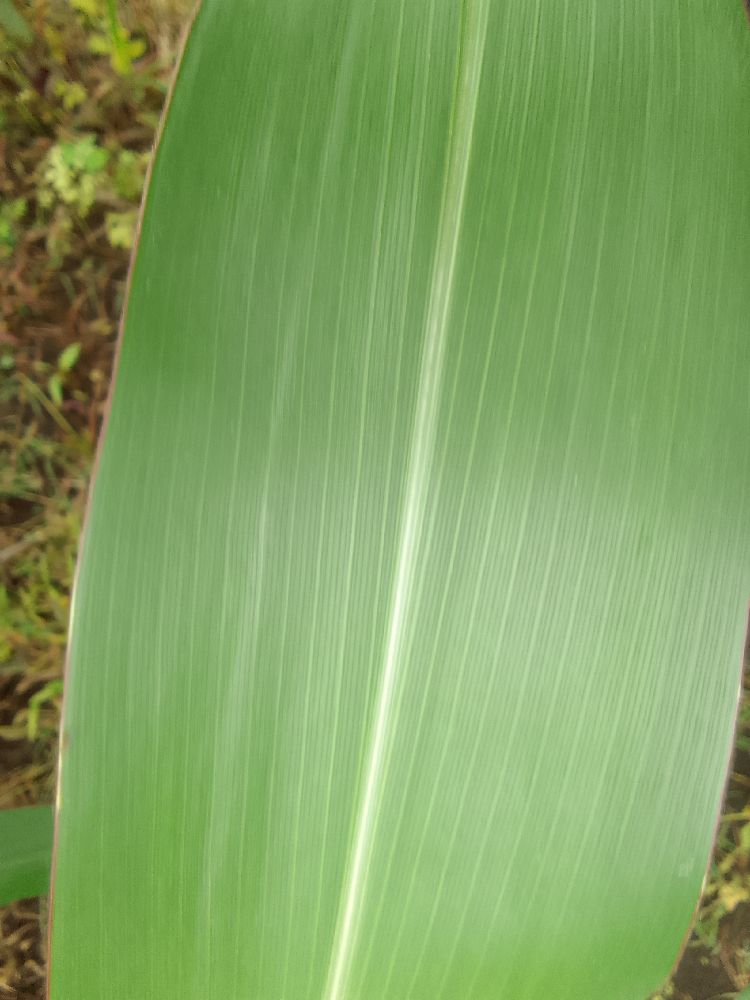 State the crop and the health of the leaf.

maize, healthy
